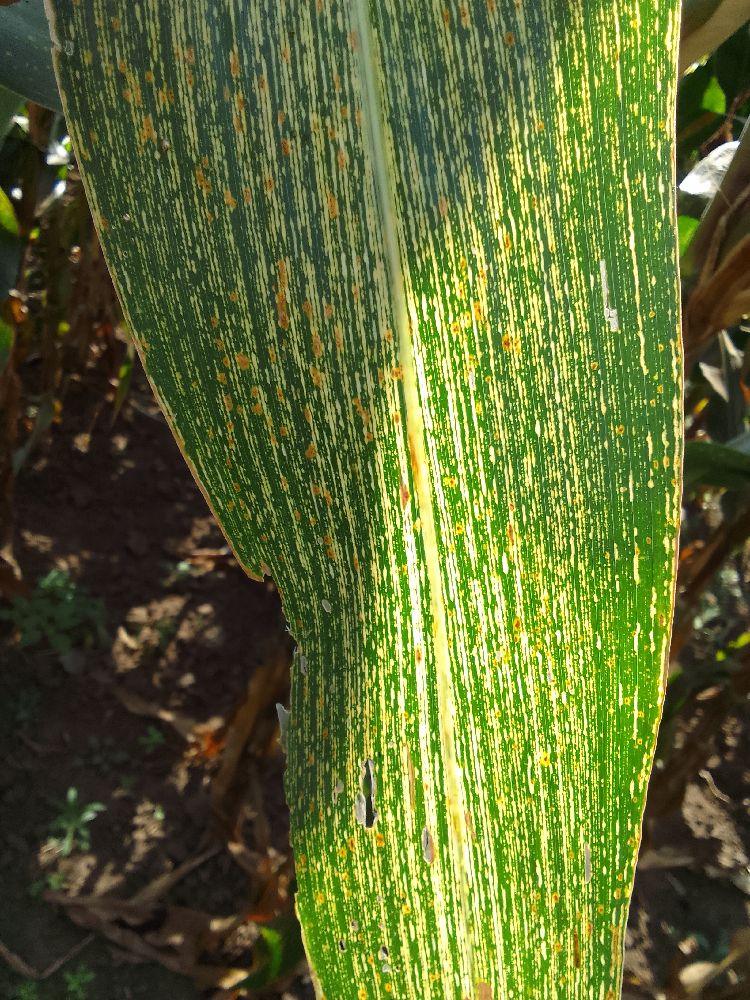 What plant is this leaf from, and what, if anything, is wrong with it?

maize, maize streak virus
